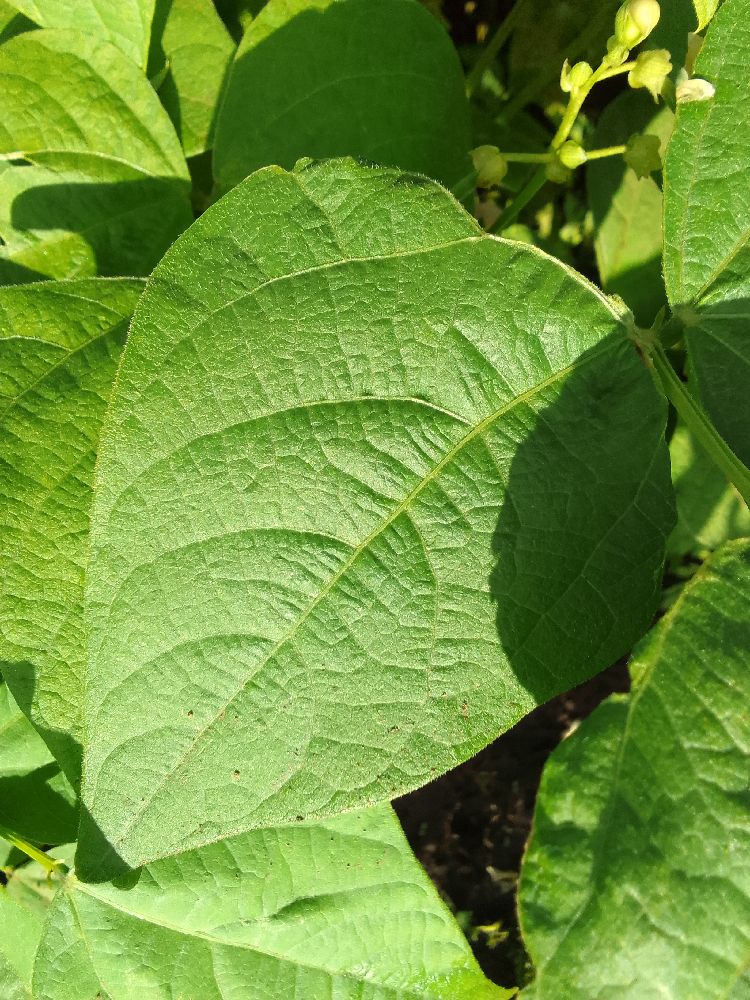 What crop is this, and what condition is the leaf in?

common bean, healthy
